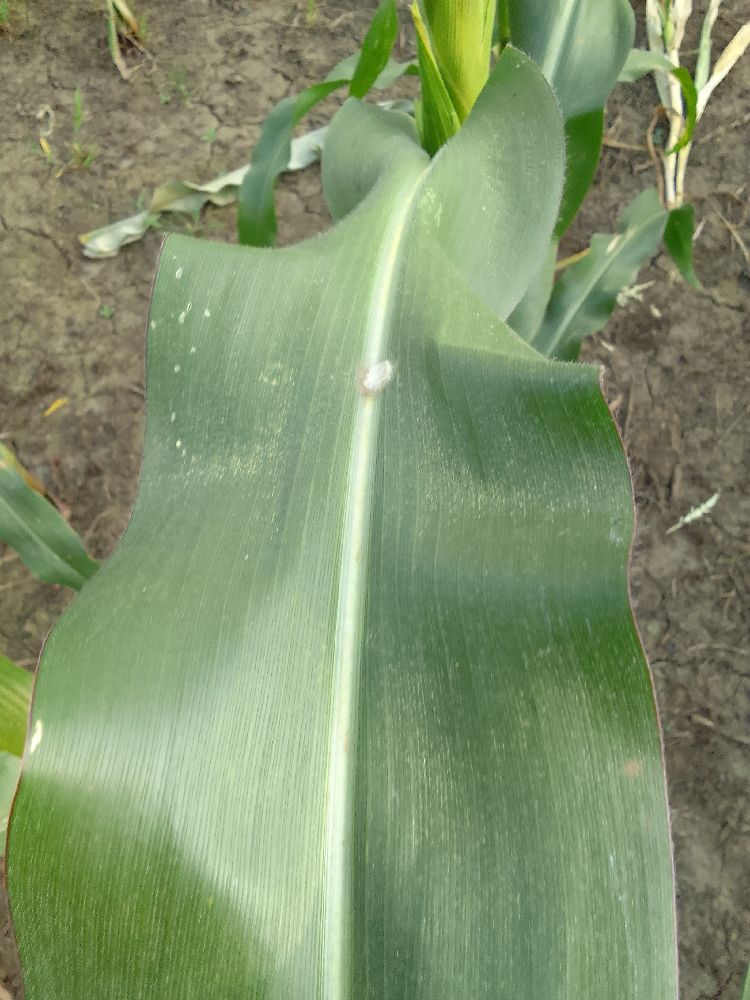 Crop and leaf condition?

maize, healthy
